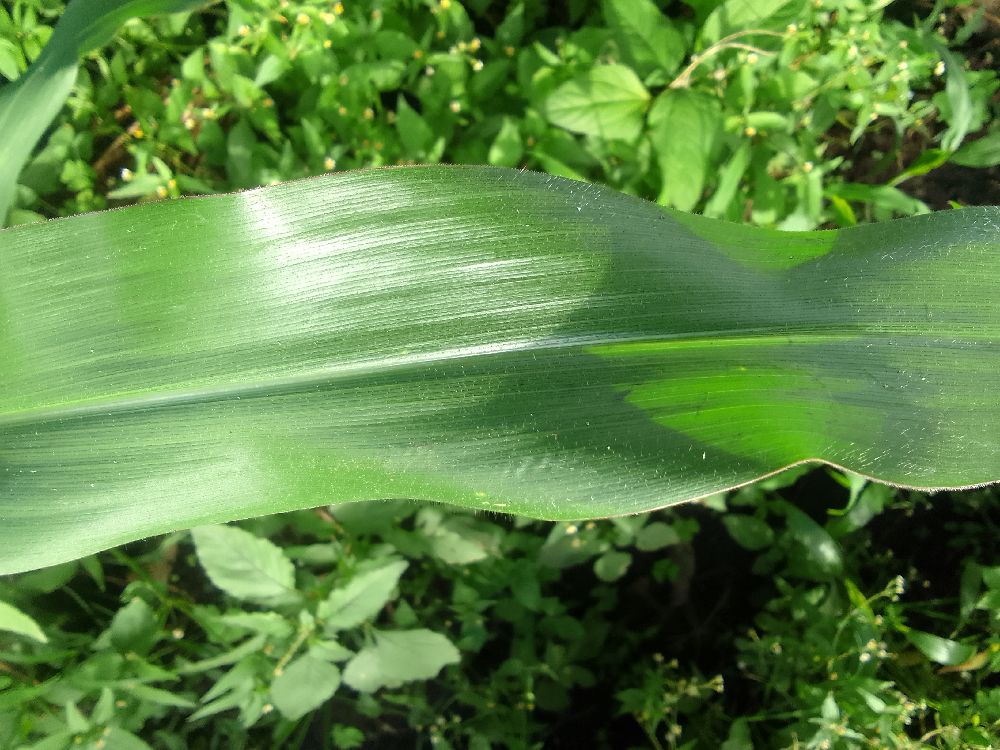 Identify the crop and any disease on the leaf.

maize, healthy
